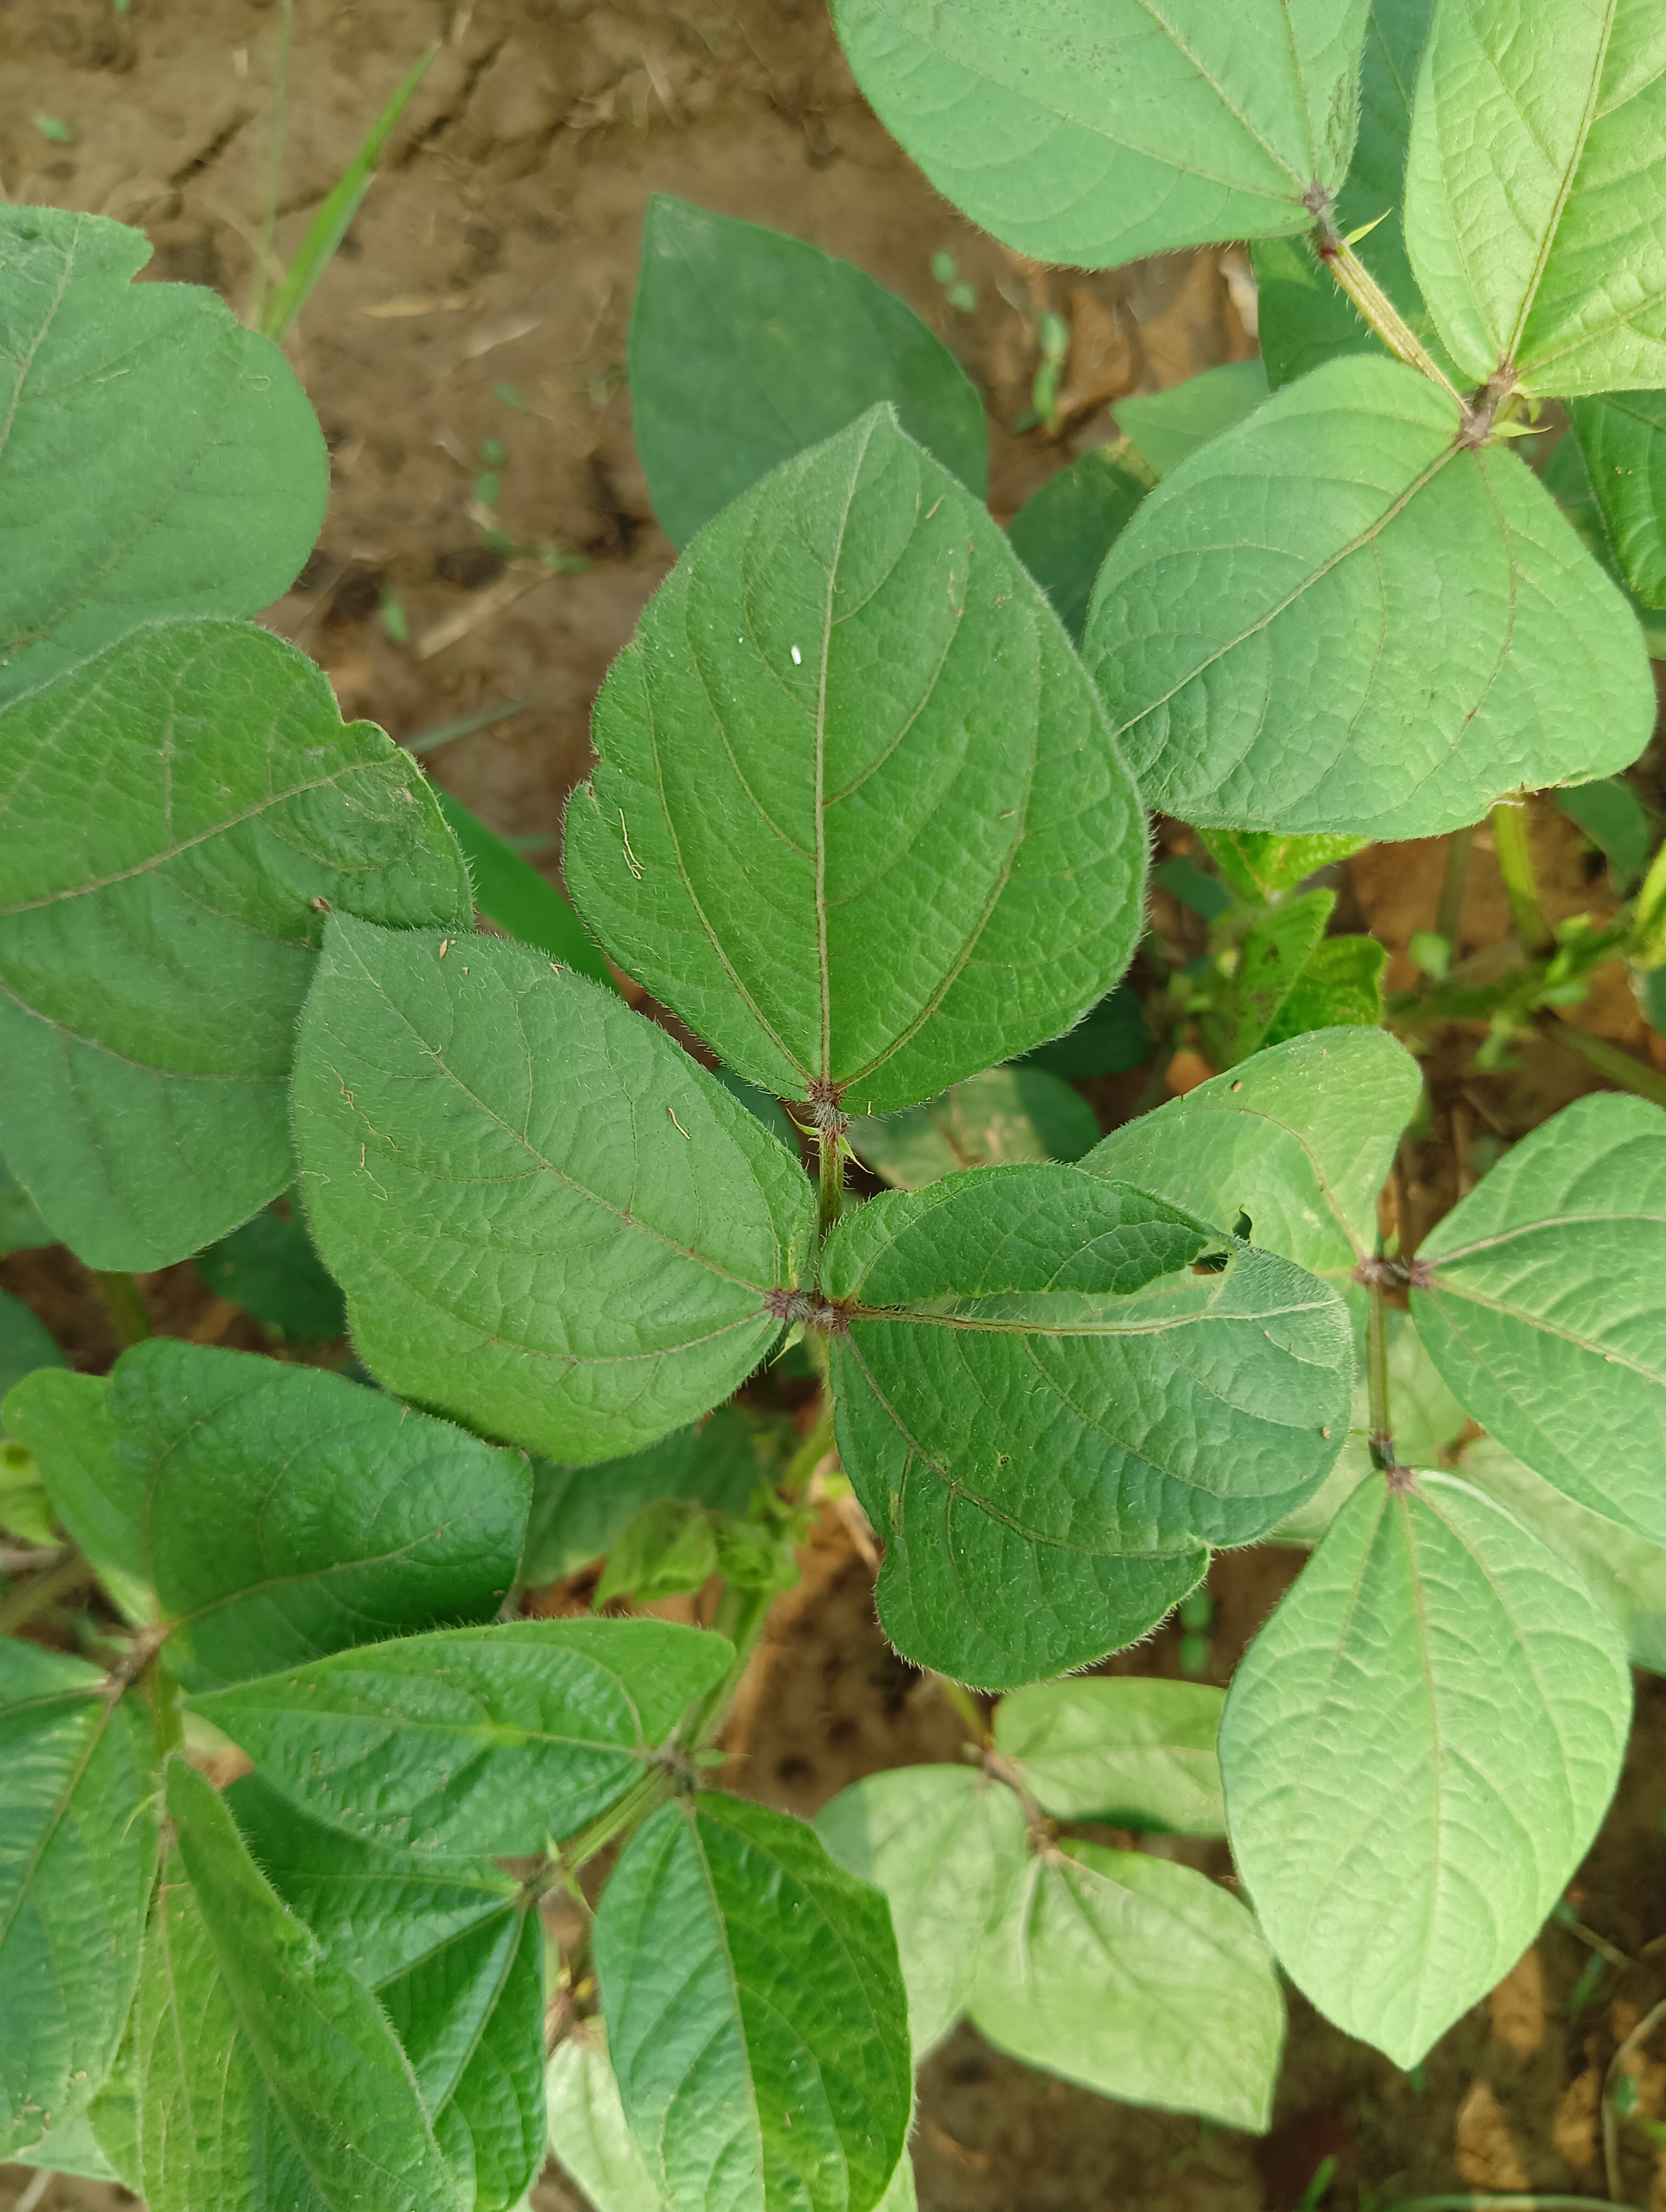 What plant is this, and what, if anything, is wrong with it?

mungbean, healthy
